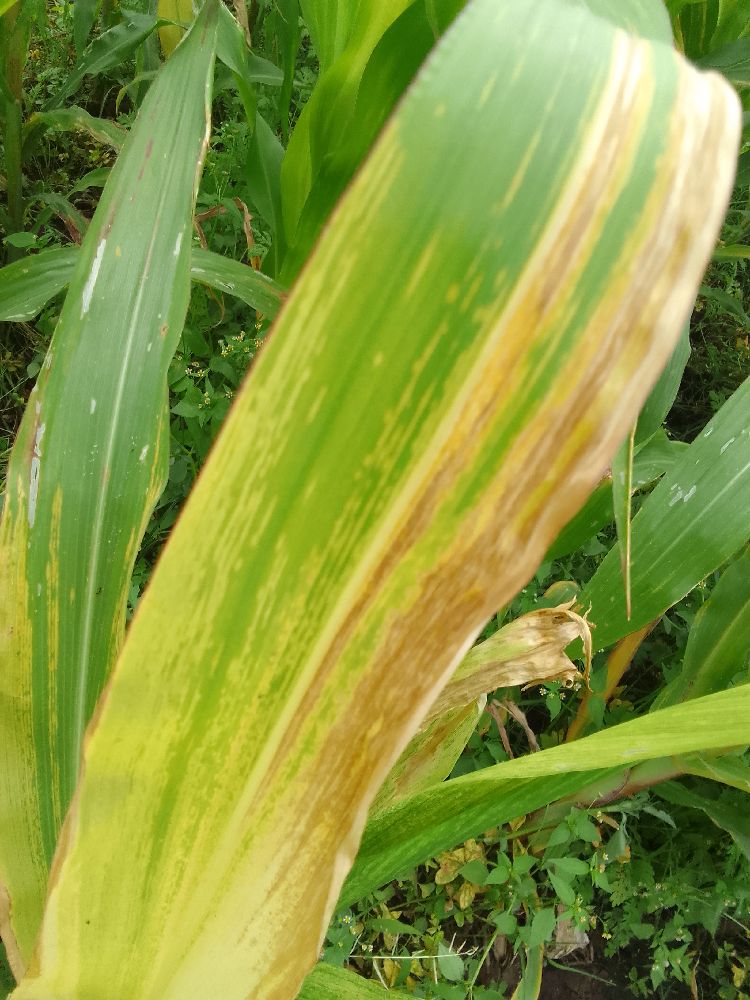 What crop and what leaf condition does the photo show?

maize, maize lethal necrosis
